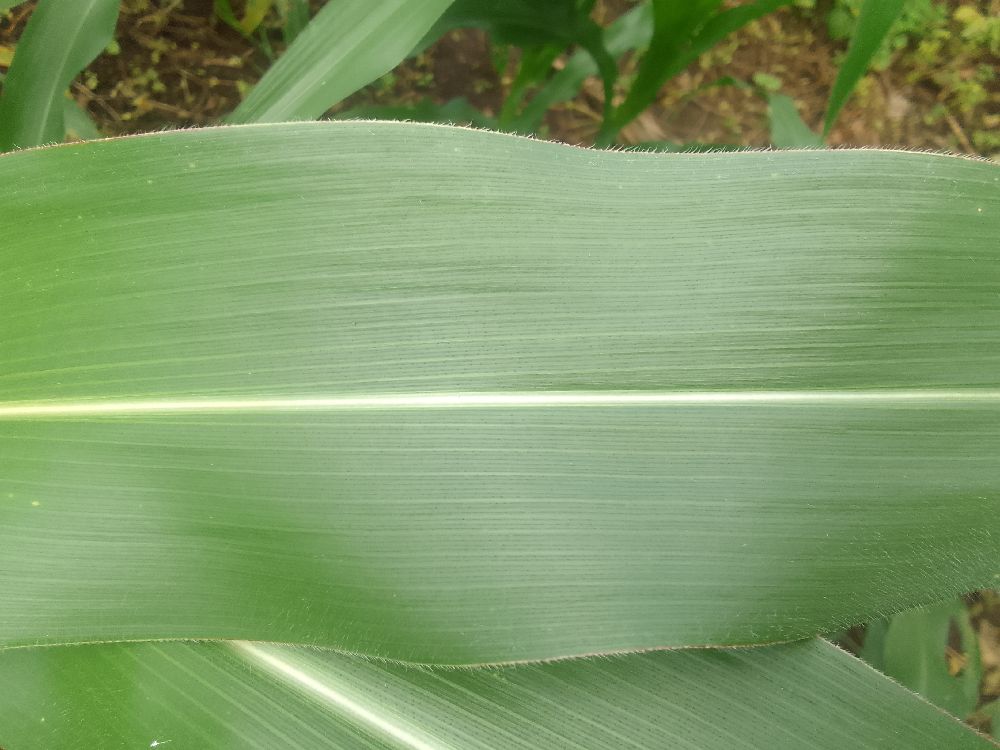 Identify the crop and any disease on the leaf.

maize, healthy
